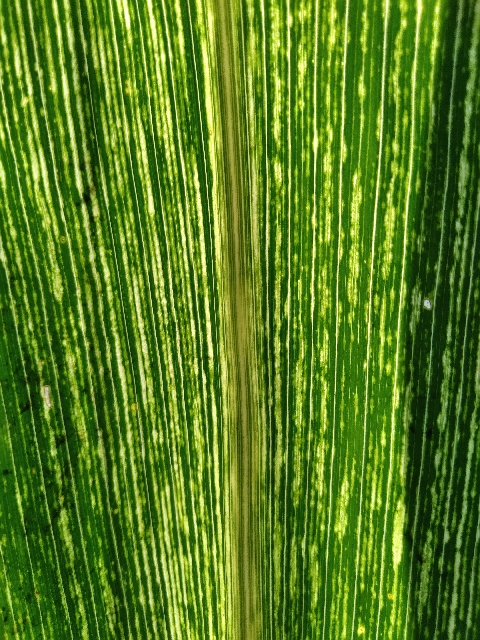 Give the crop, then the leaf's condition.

maize, maize streak virus
